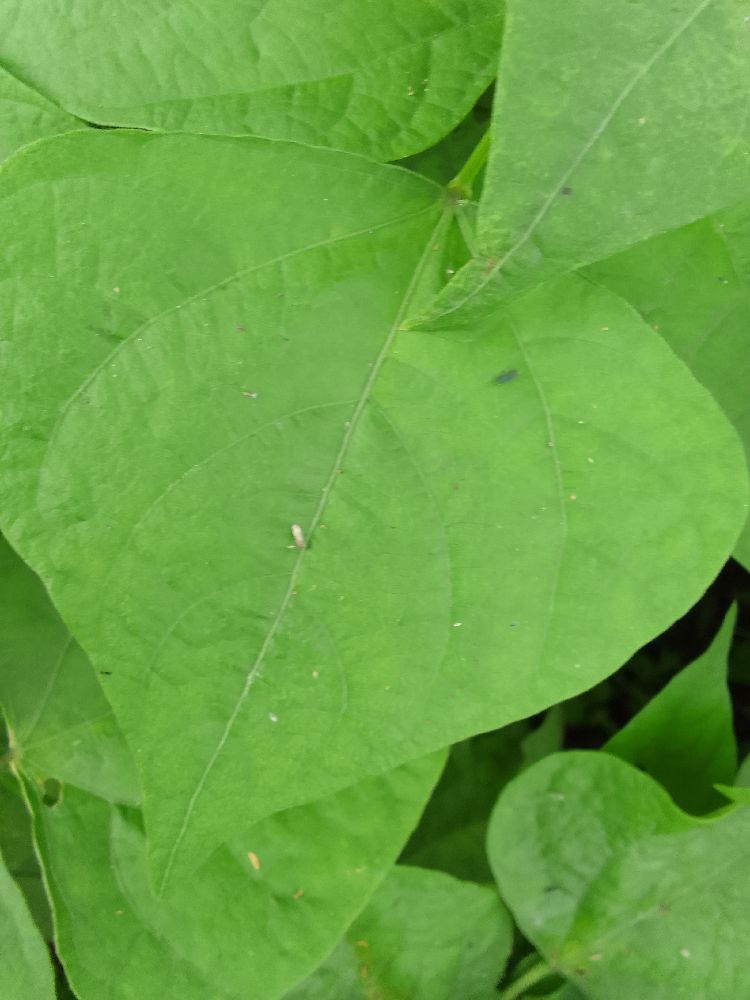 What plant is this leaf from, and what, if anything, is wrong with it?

common bean, healthy
